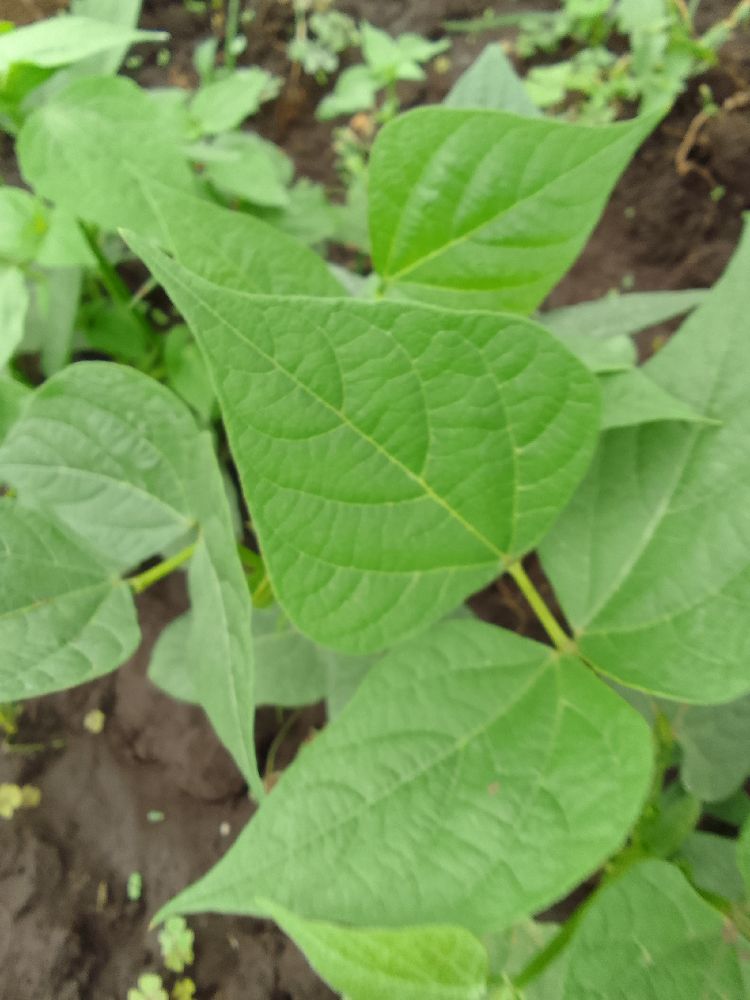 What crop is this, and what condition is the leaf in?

common bean, healthy
